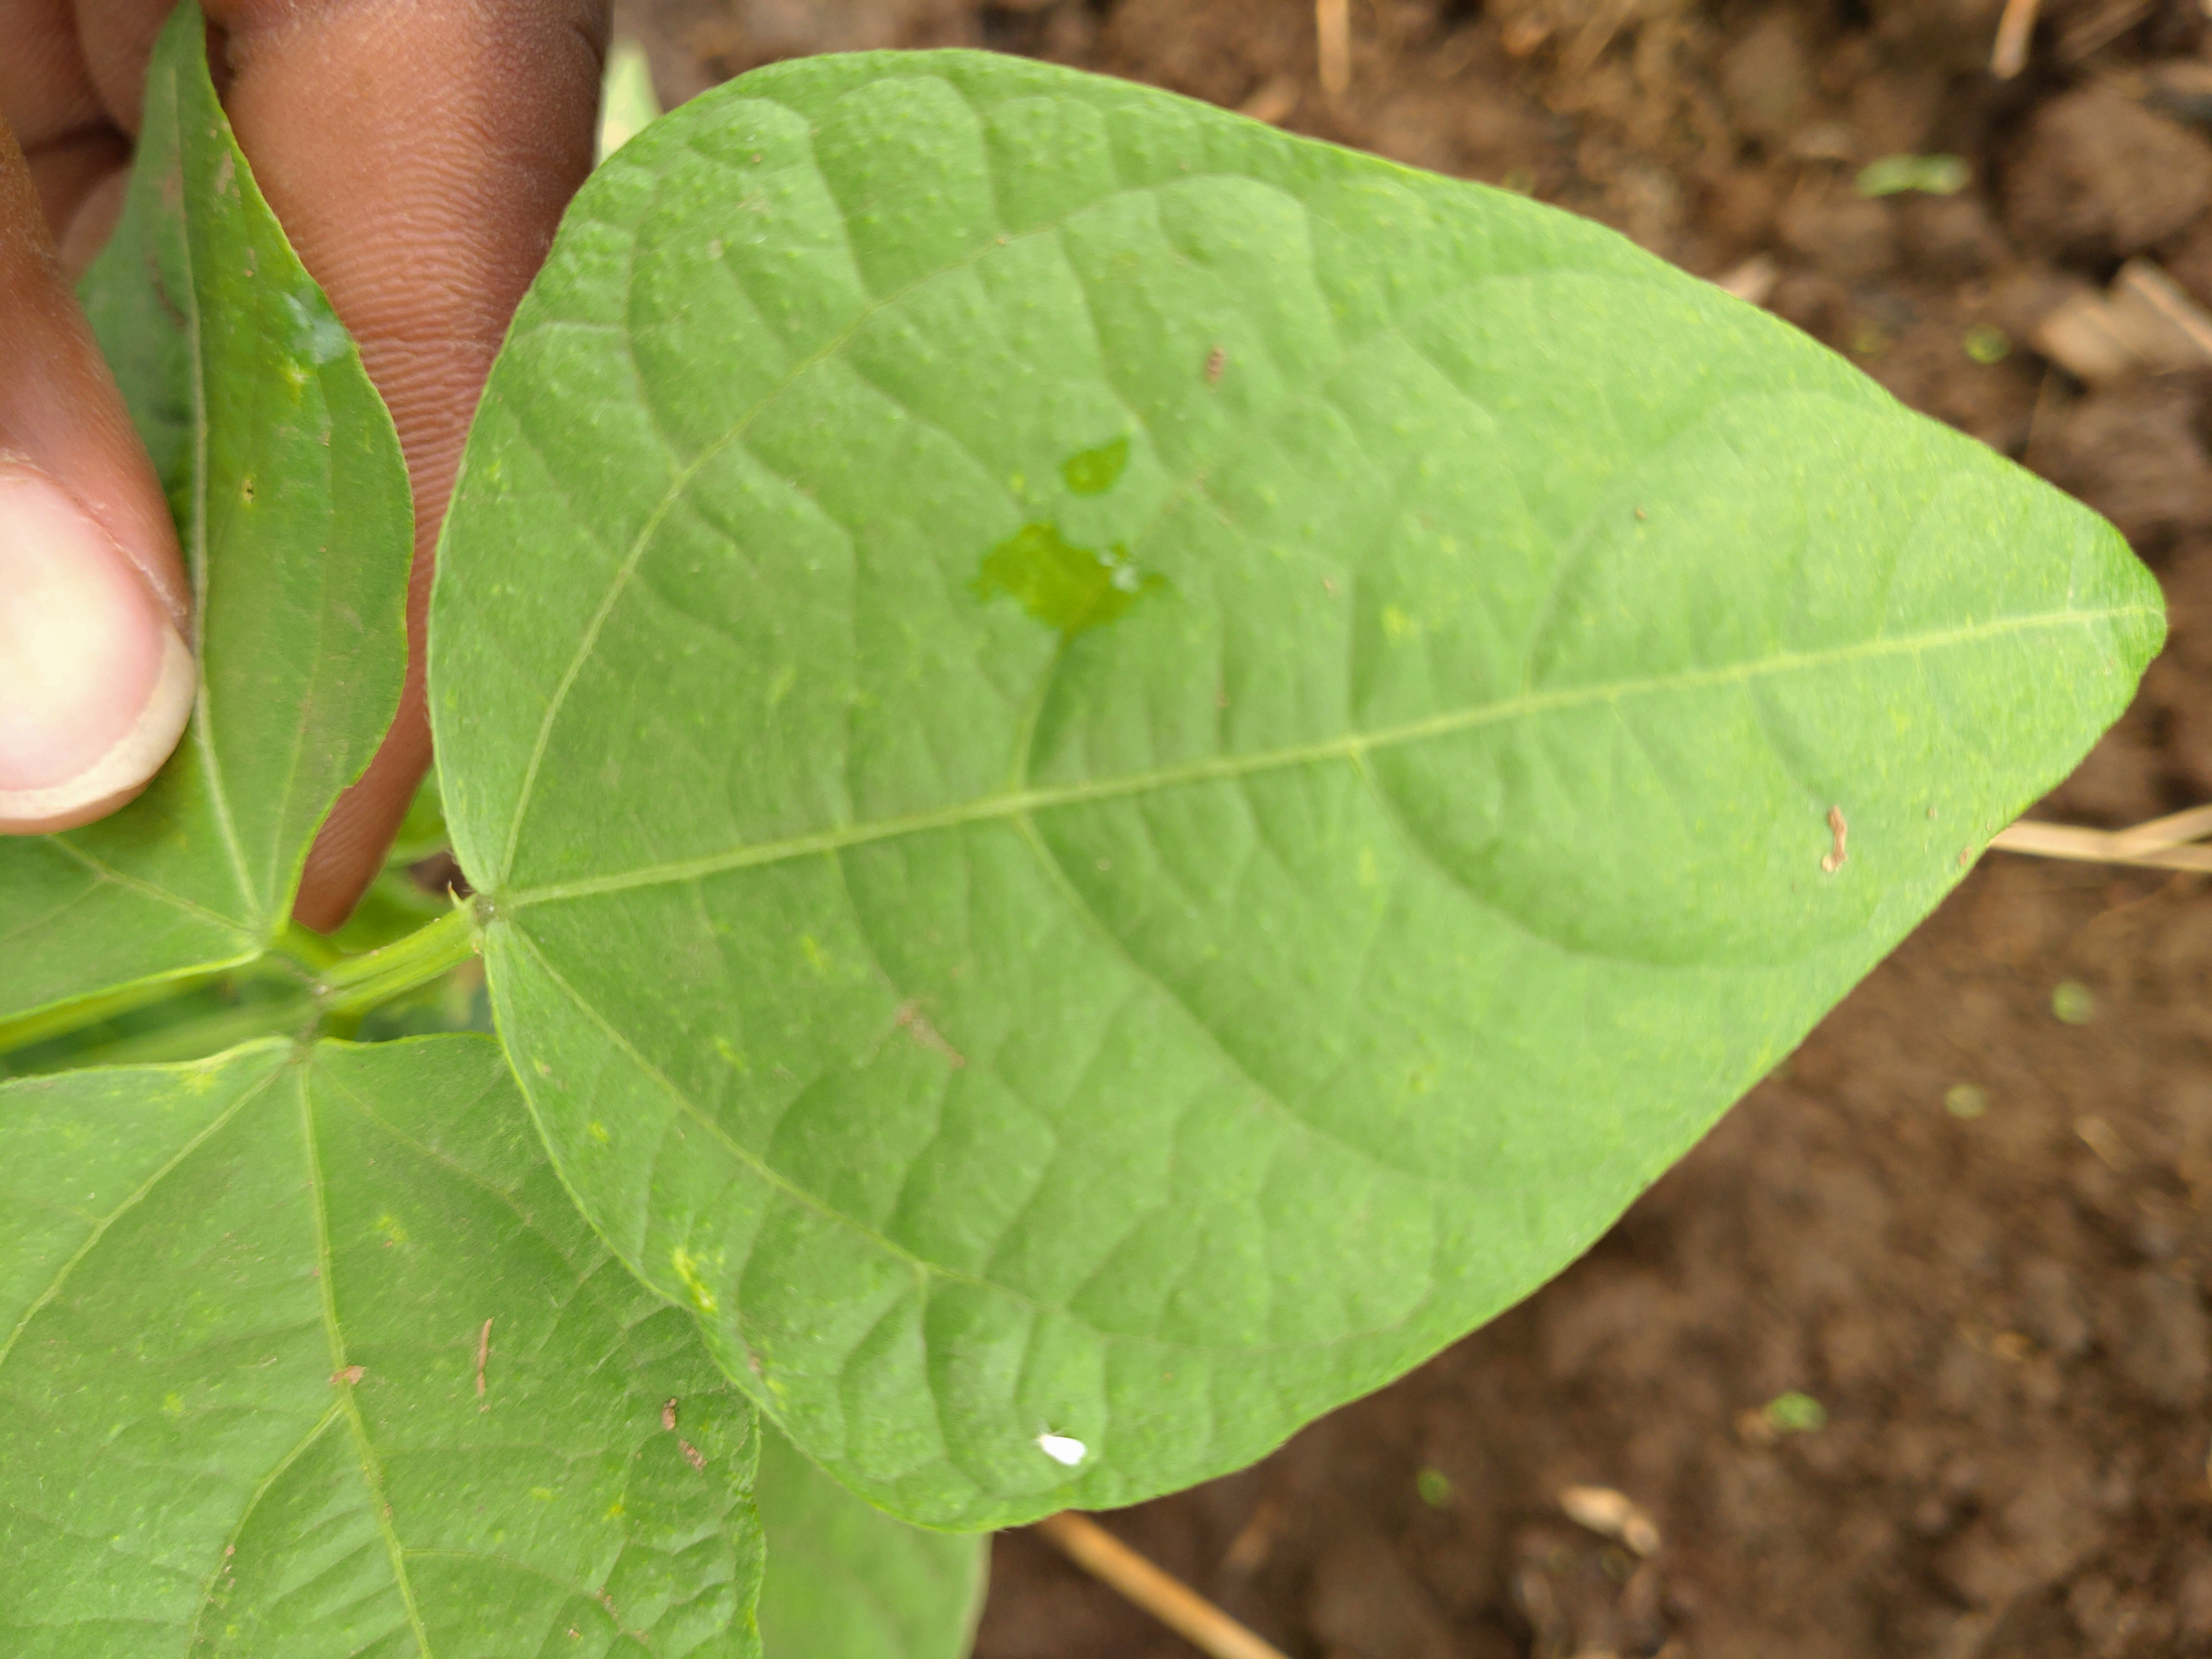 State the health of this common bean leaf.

healthy
